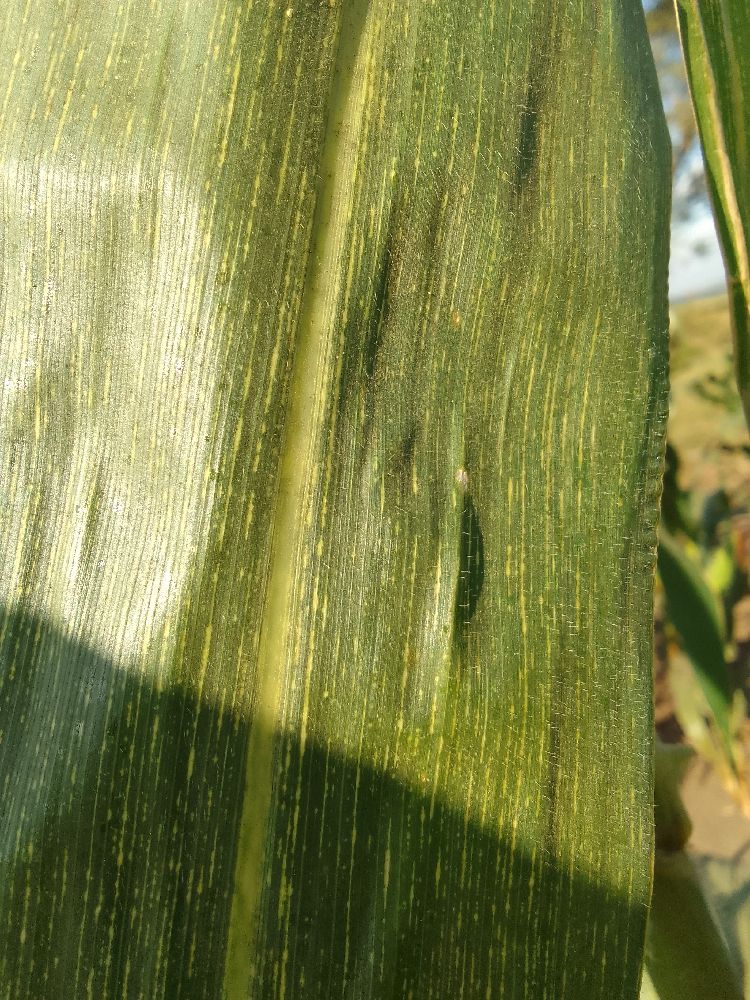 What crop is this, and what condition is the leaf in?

maize, maize streak virus
